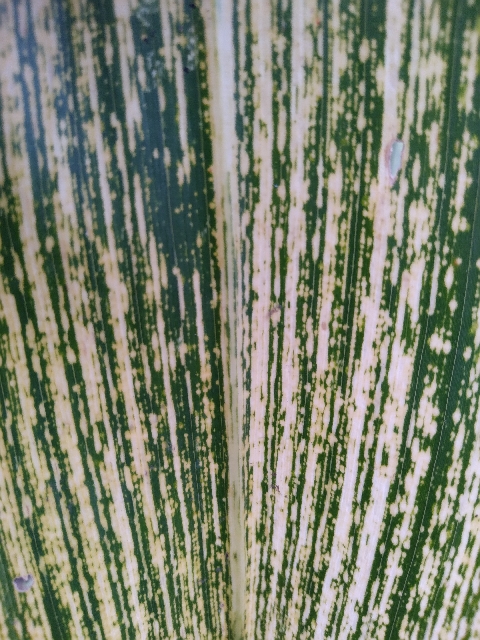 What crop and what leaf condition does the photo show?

maize, maize streak virus
